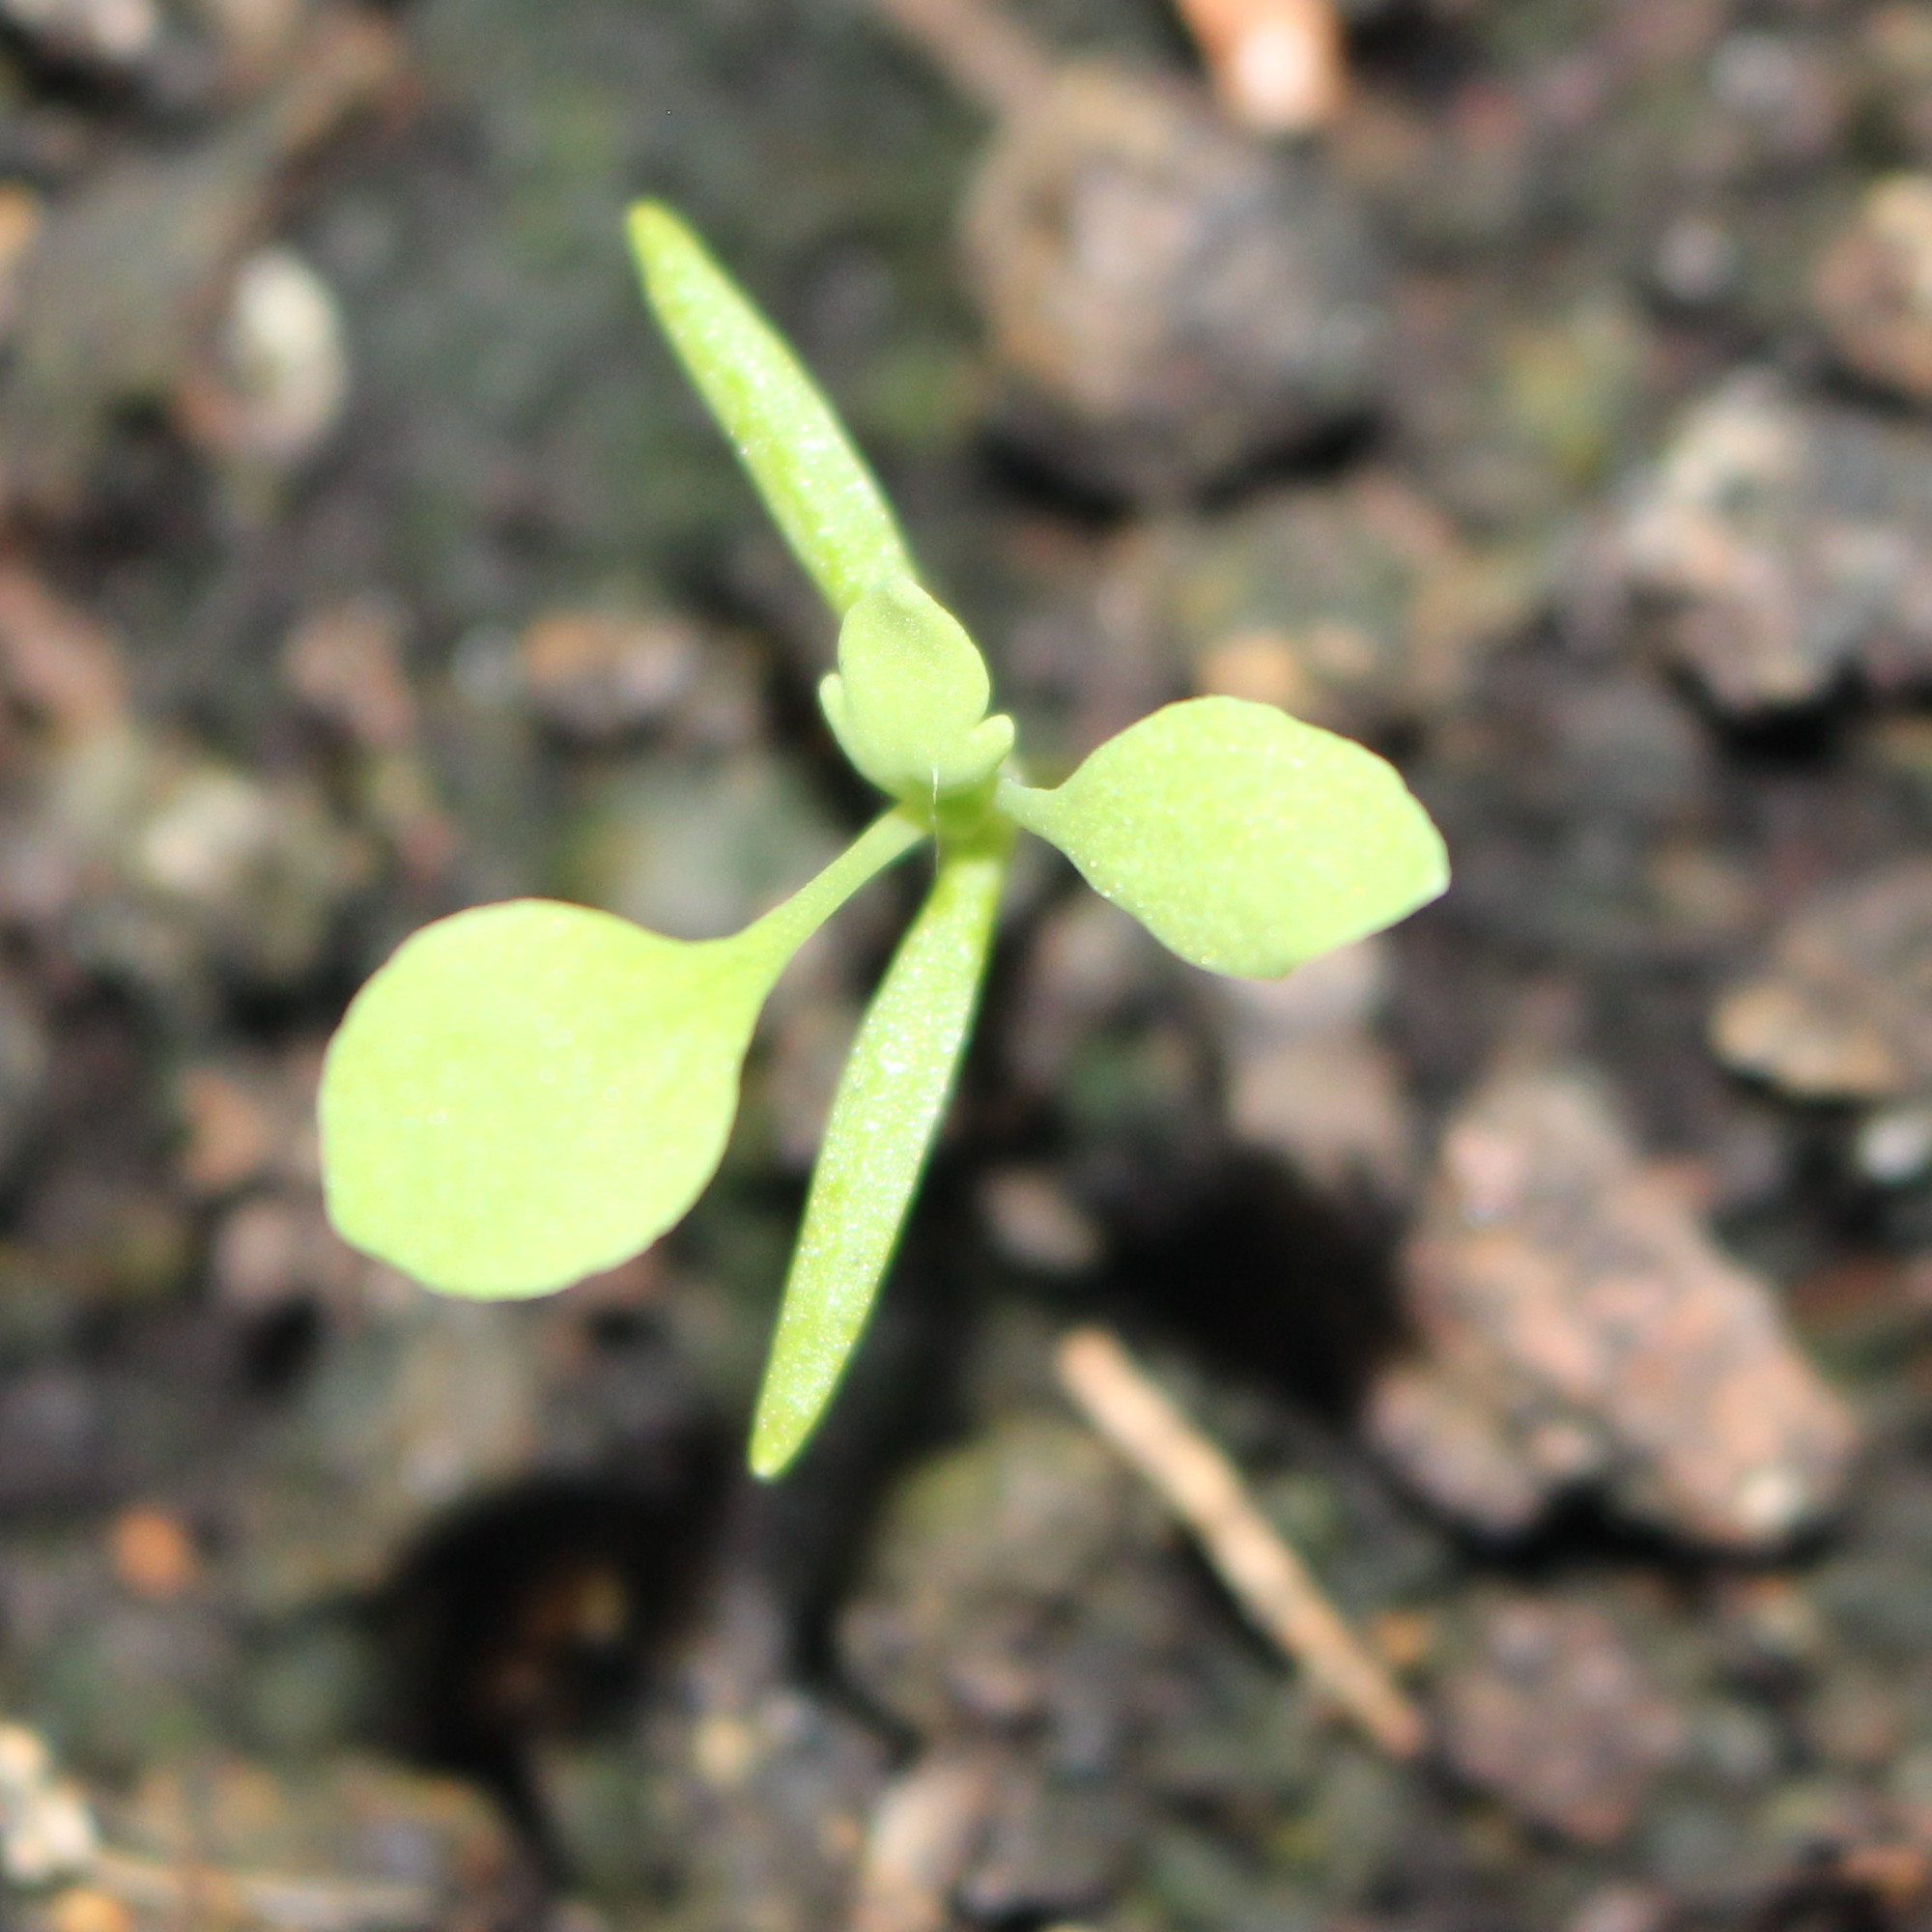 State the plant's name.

Papaver rhoeas
